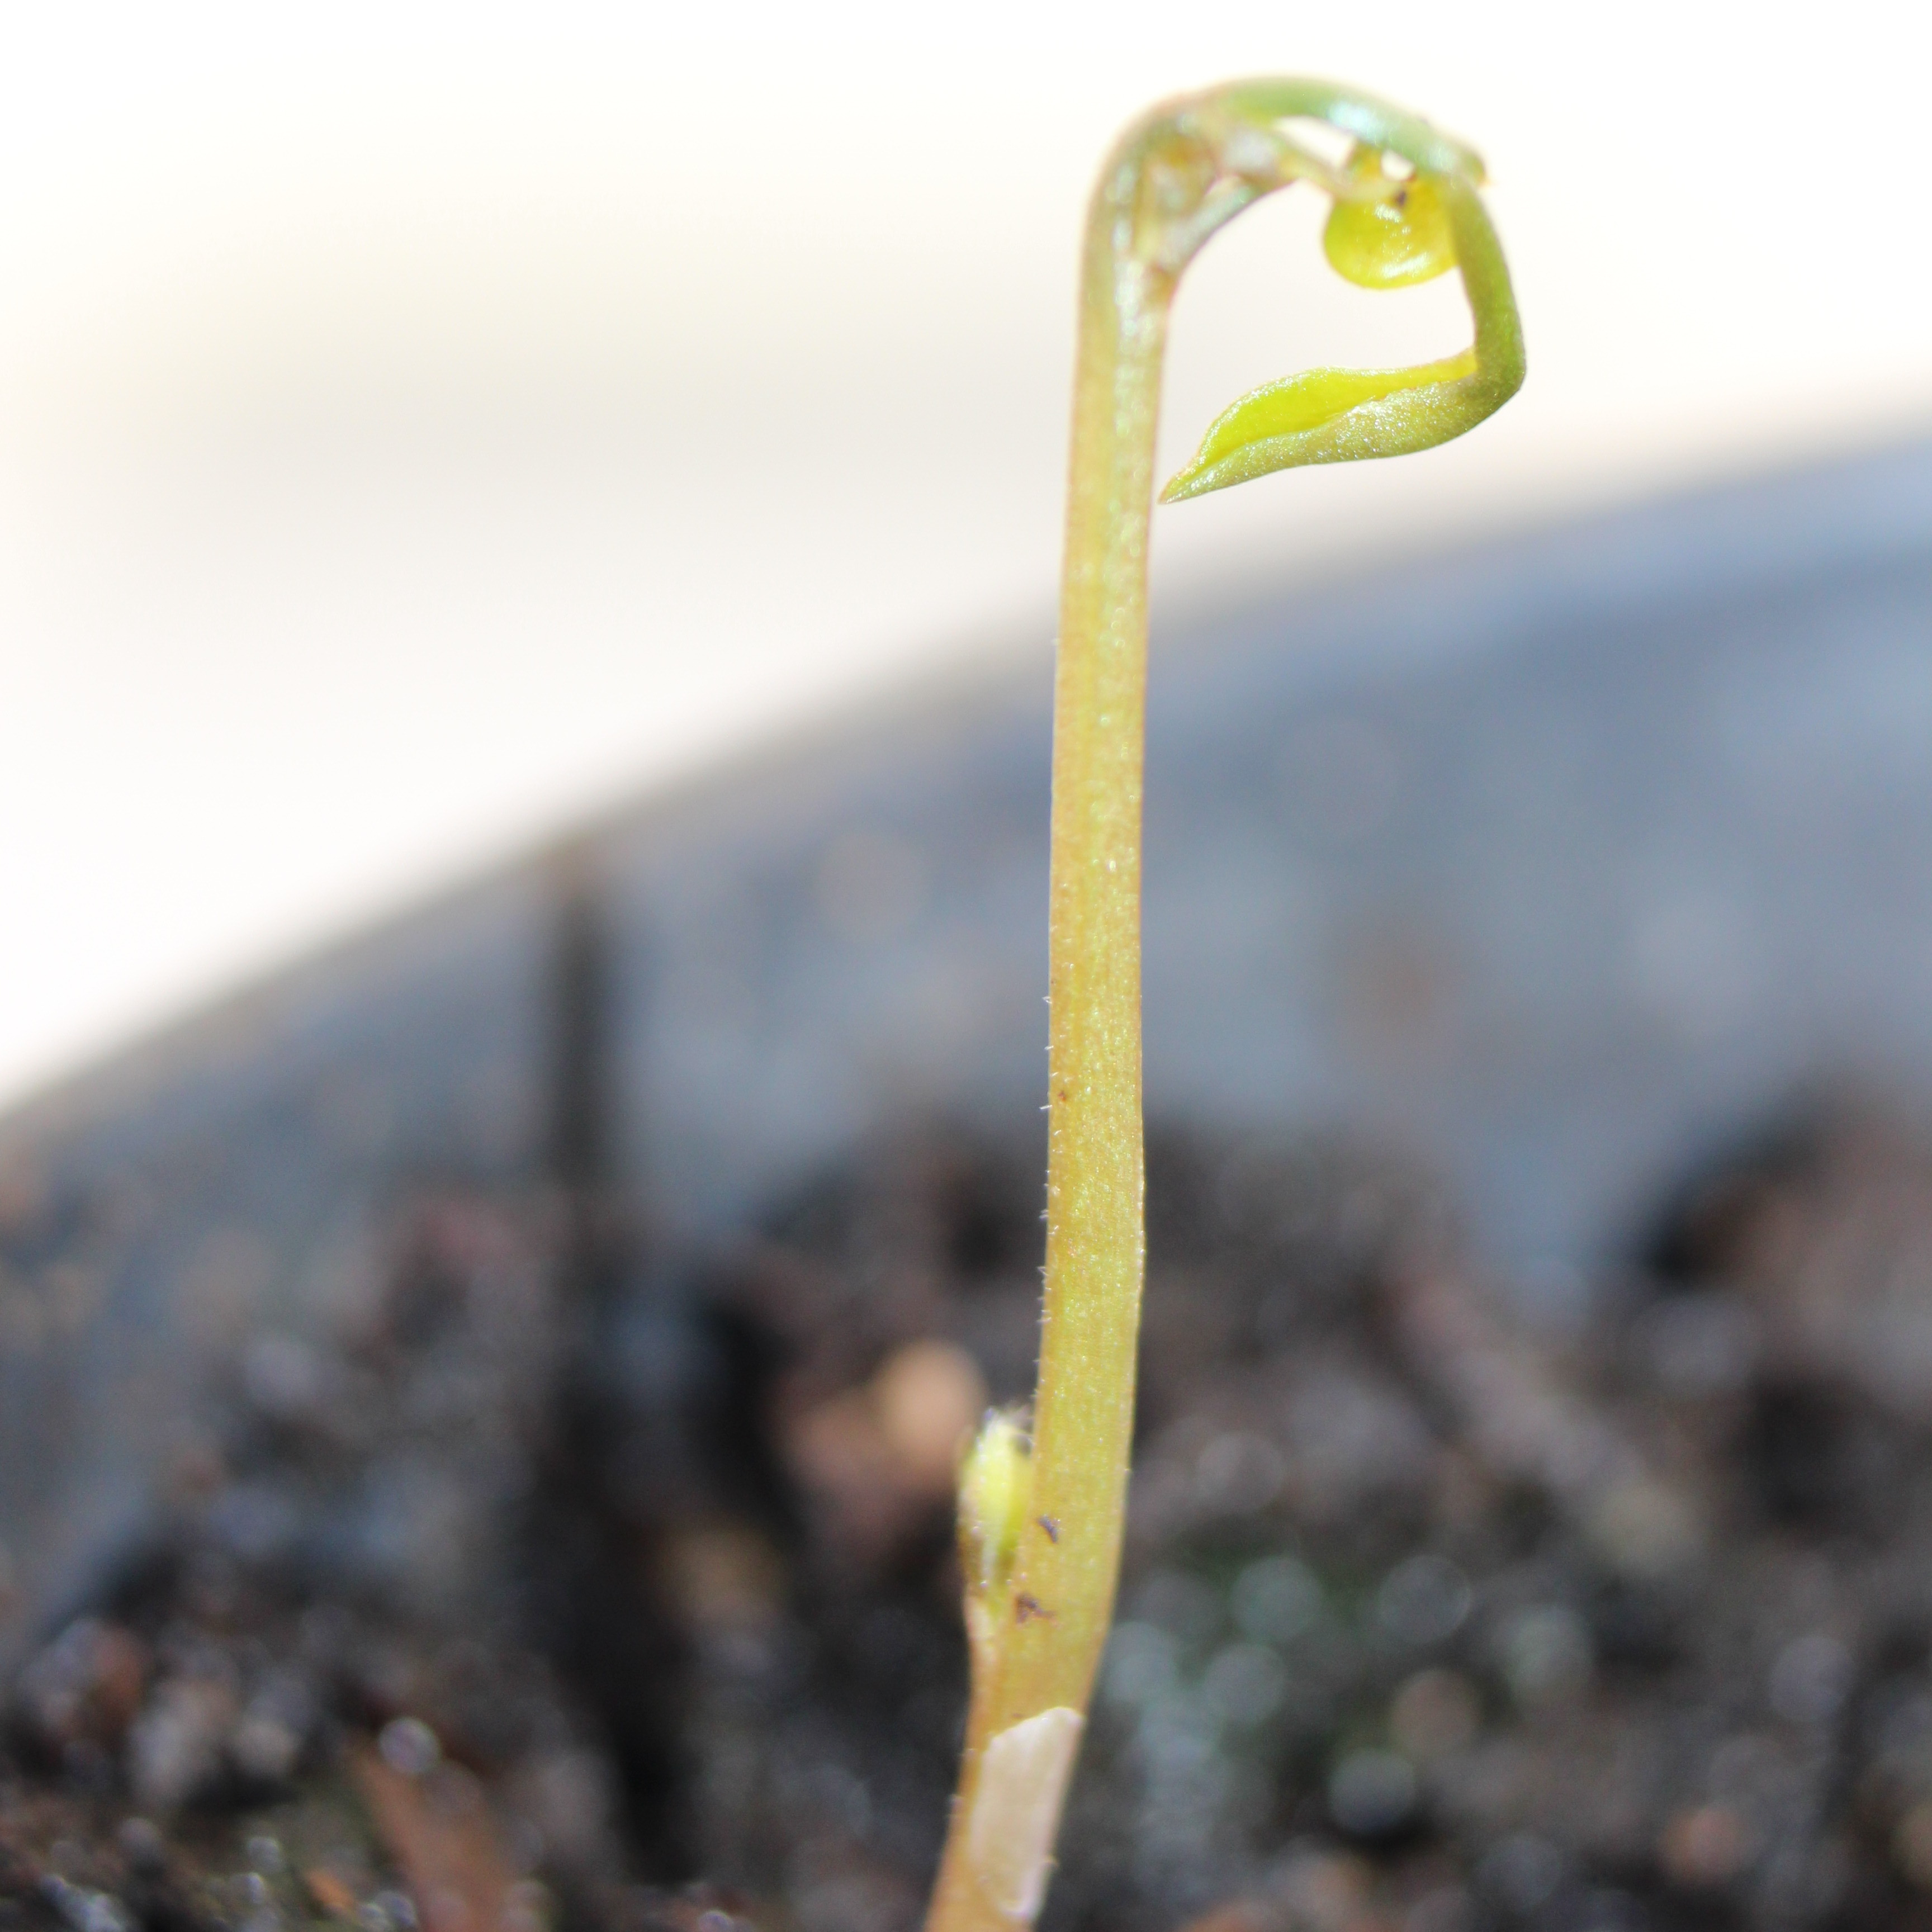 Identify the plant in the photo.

Vicia sativa
